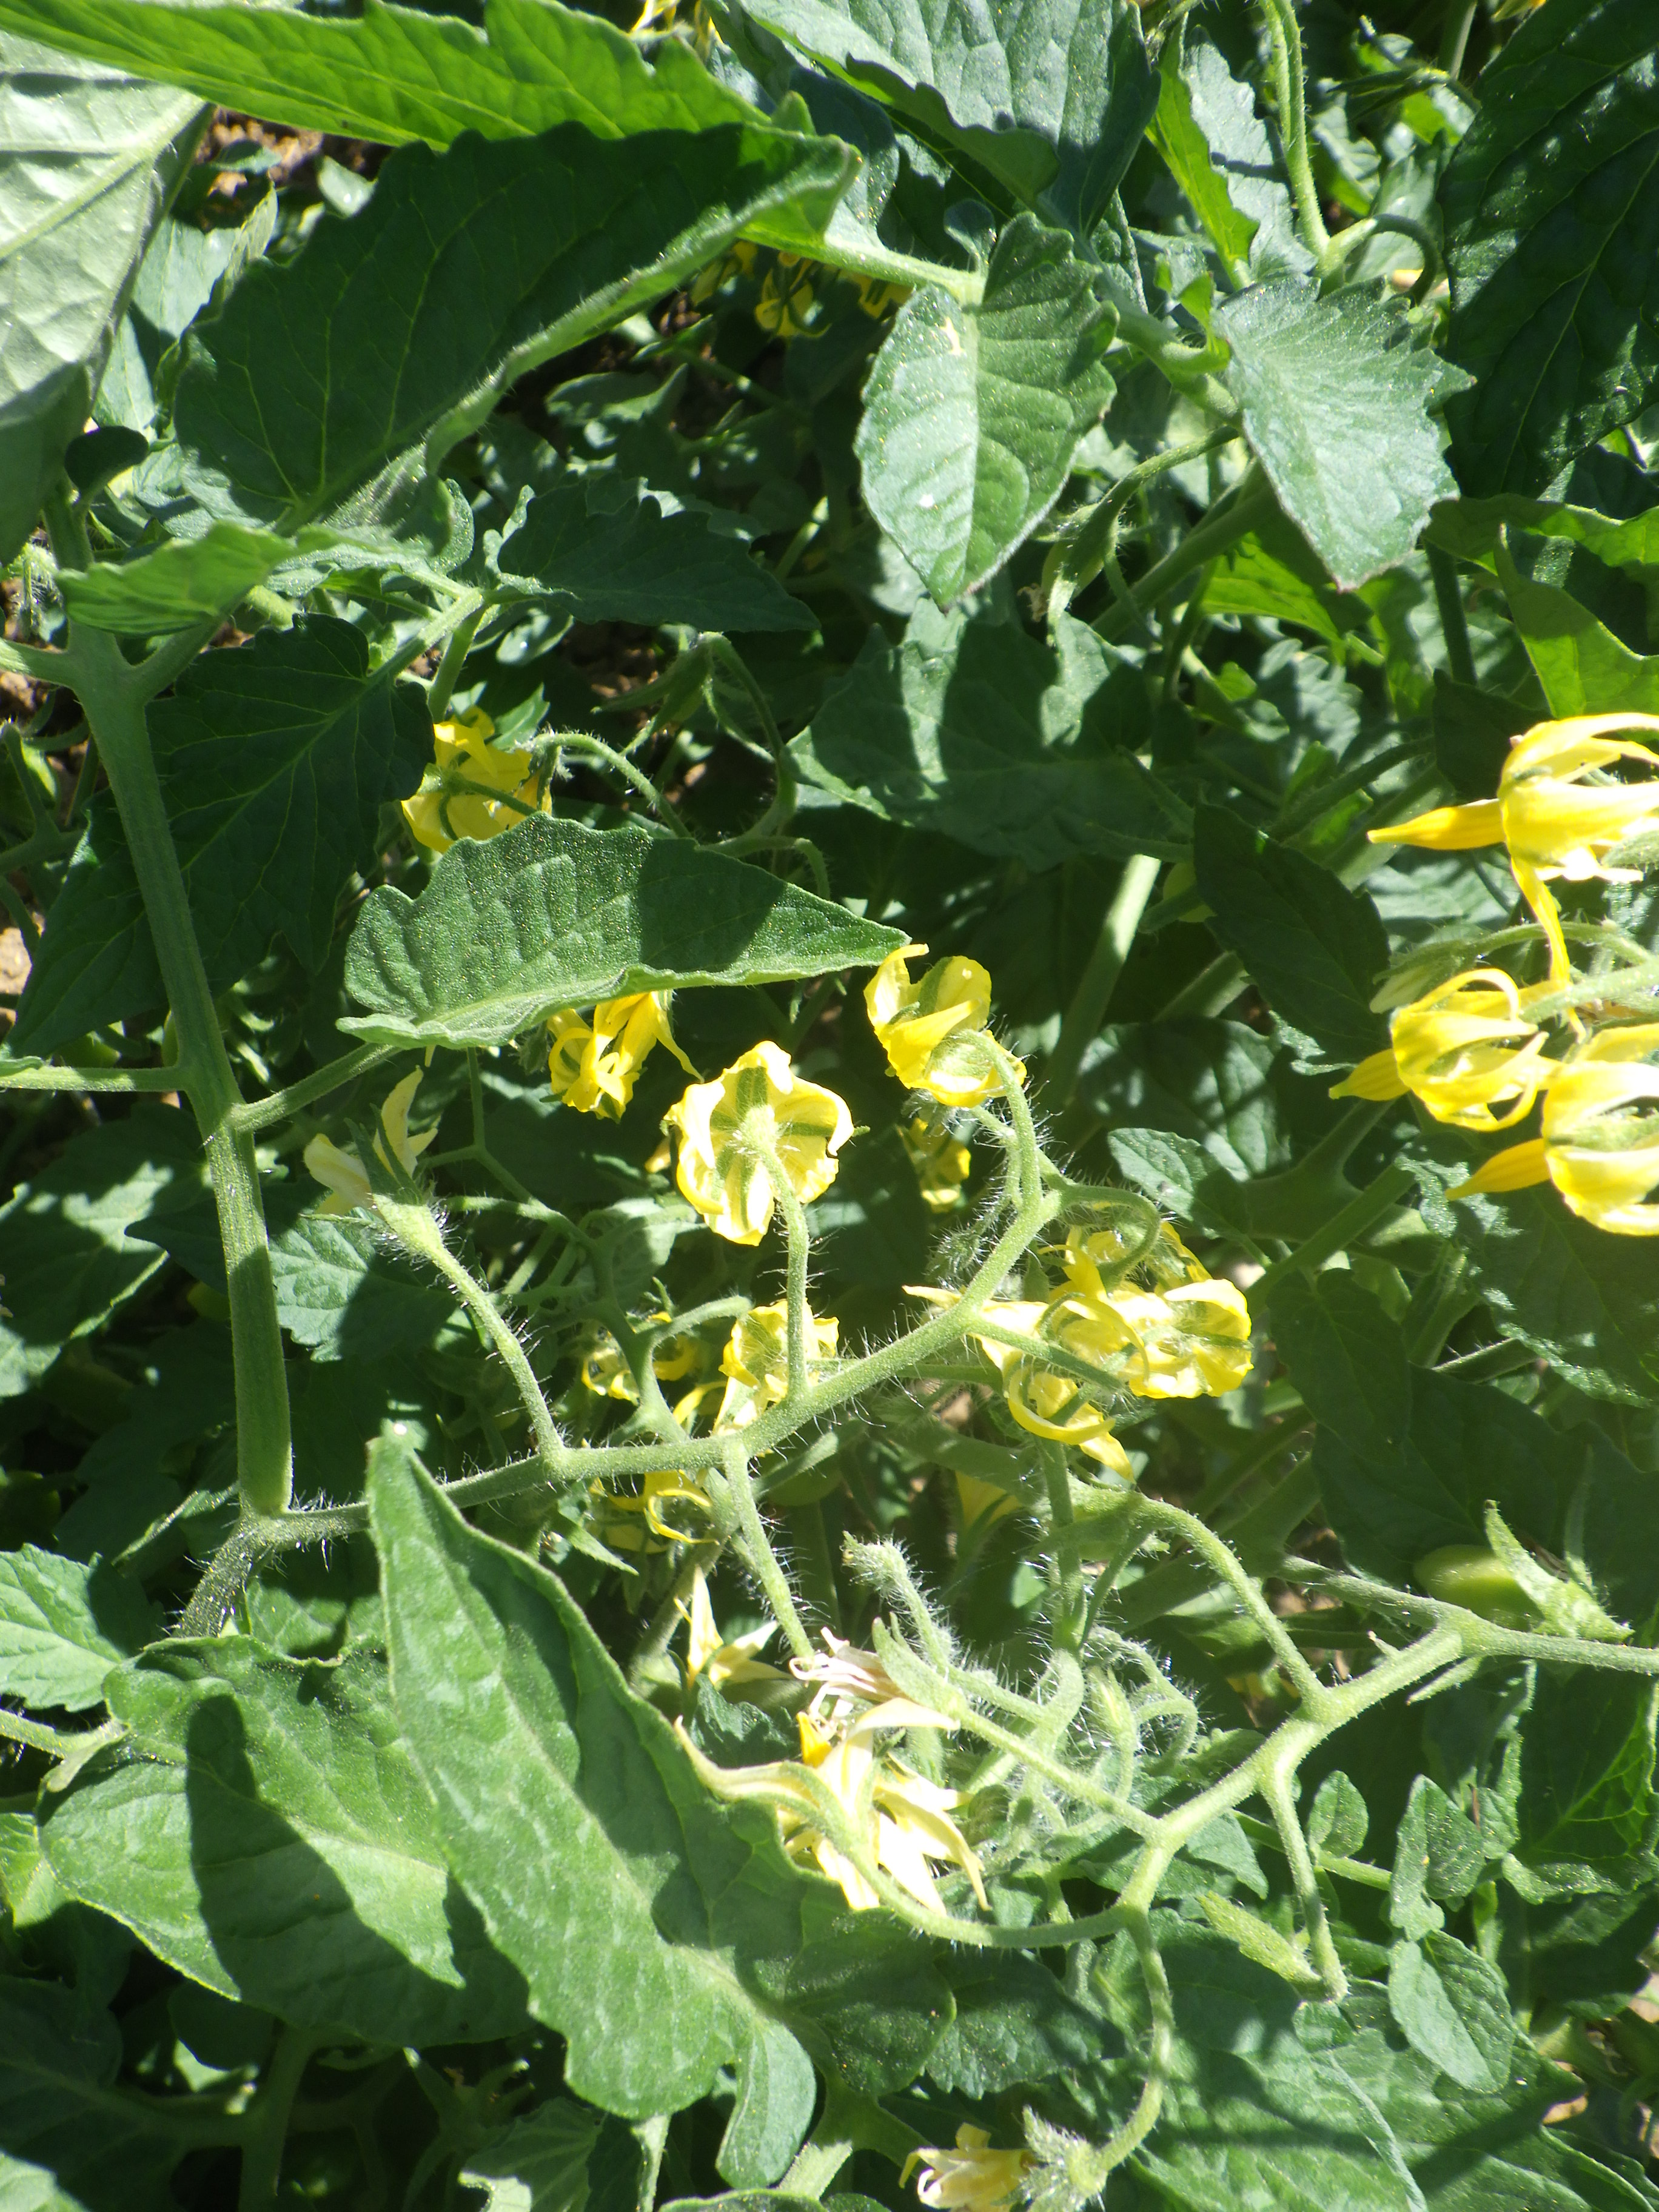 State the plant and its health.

tomato, healthy
